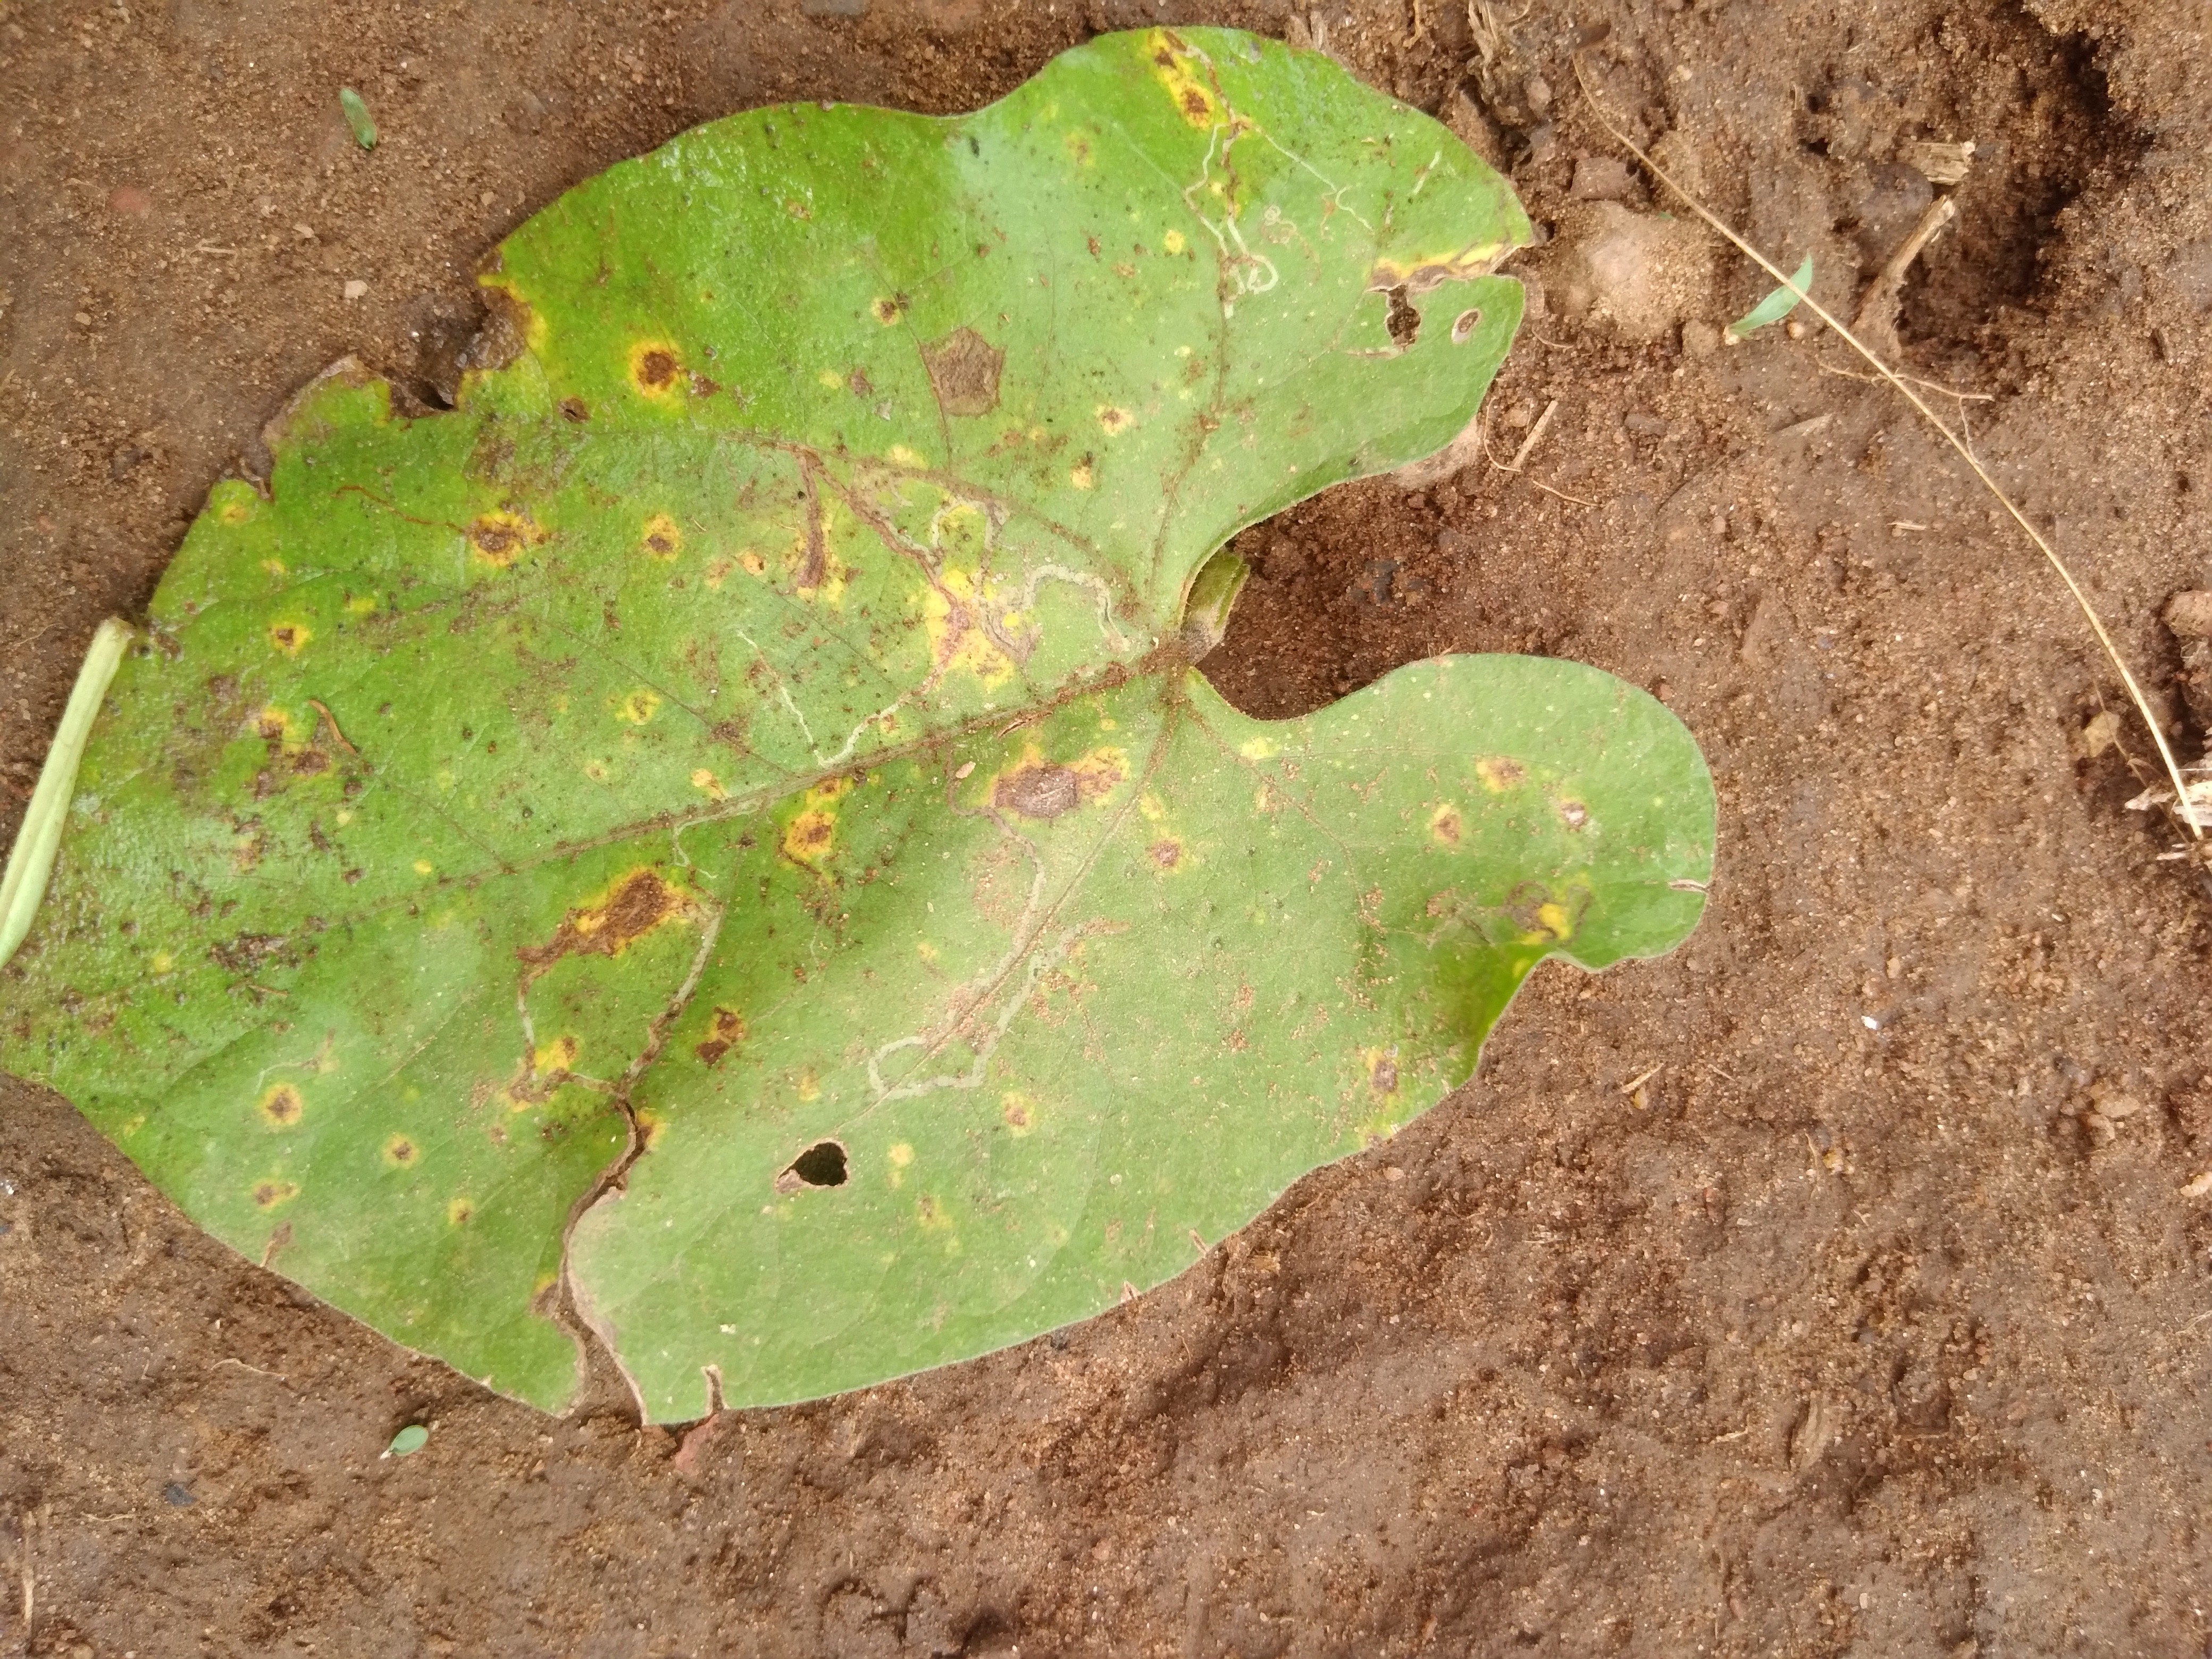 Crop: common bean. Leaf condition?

rust
